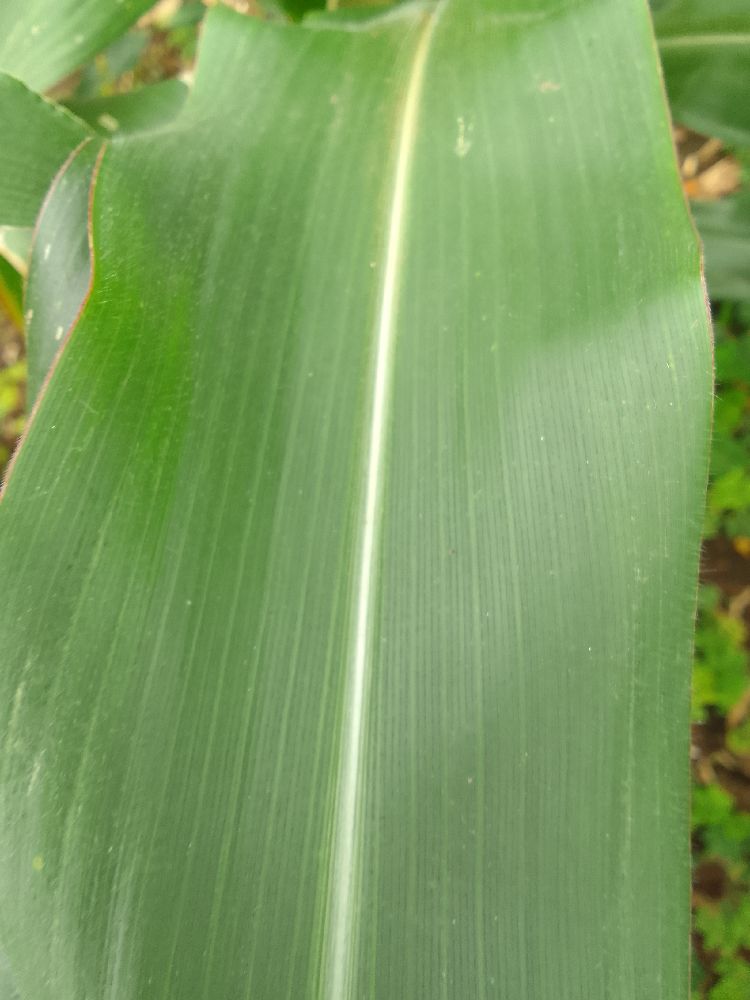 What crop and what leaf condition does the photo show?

maize, healthy
